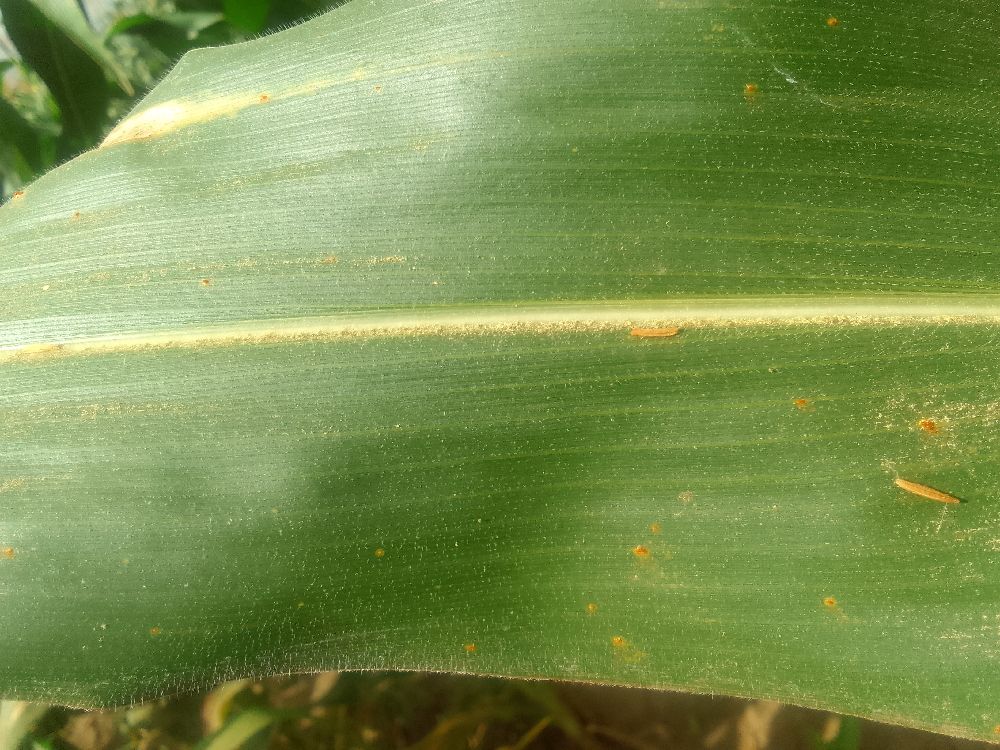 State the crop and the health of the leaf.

maize, healthy
